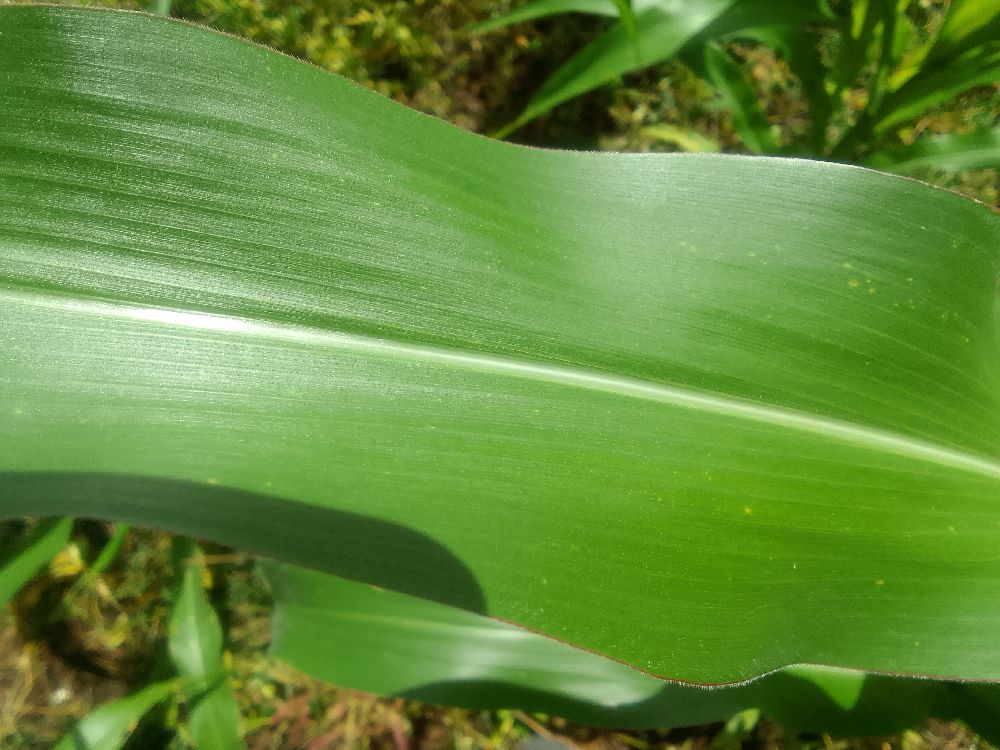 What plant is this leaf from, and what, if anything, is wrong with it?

maize, healthy
